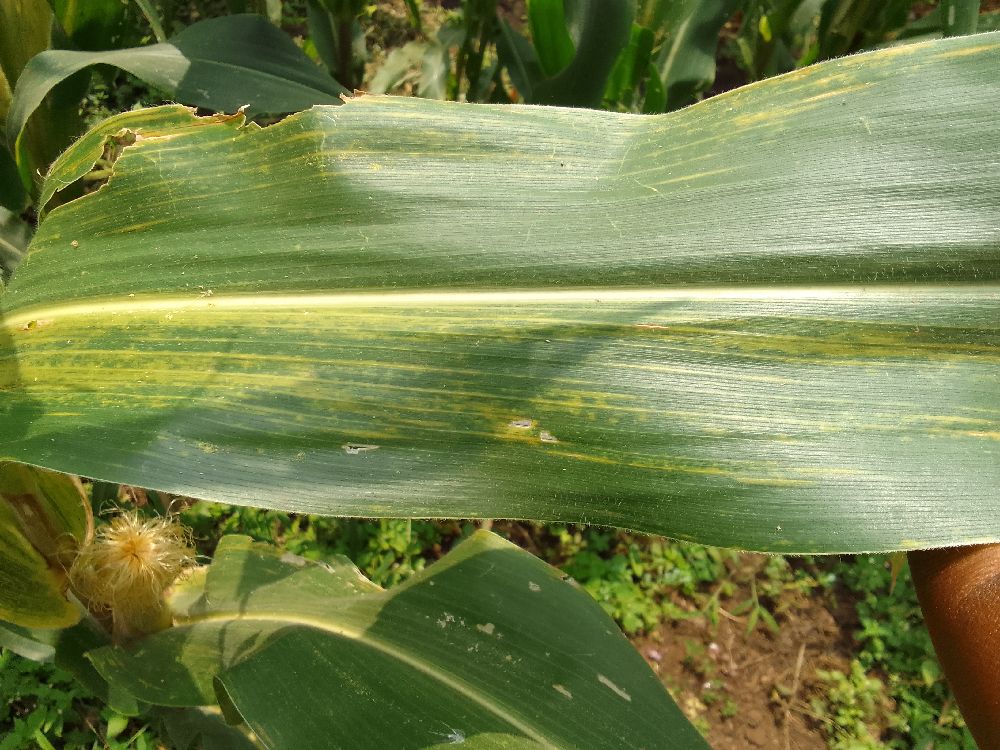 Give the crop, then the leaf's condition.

maize, maize lethal necrosis
